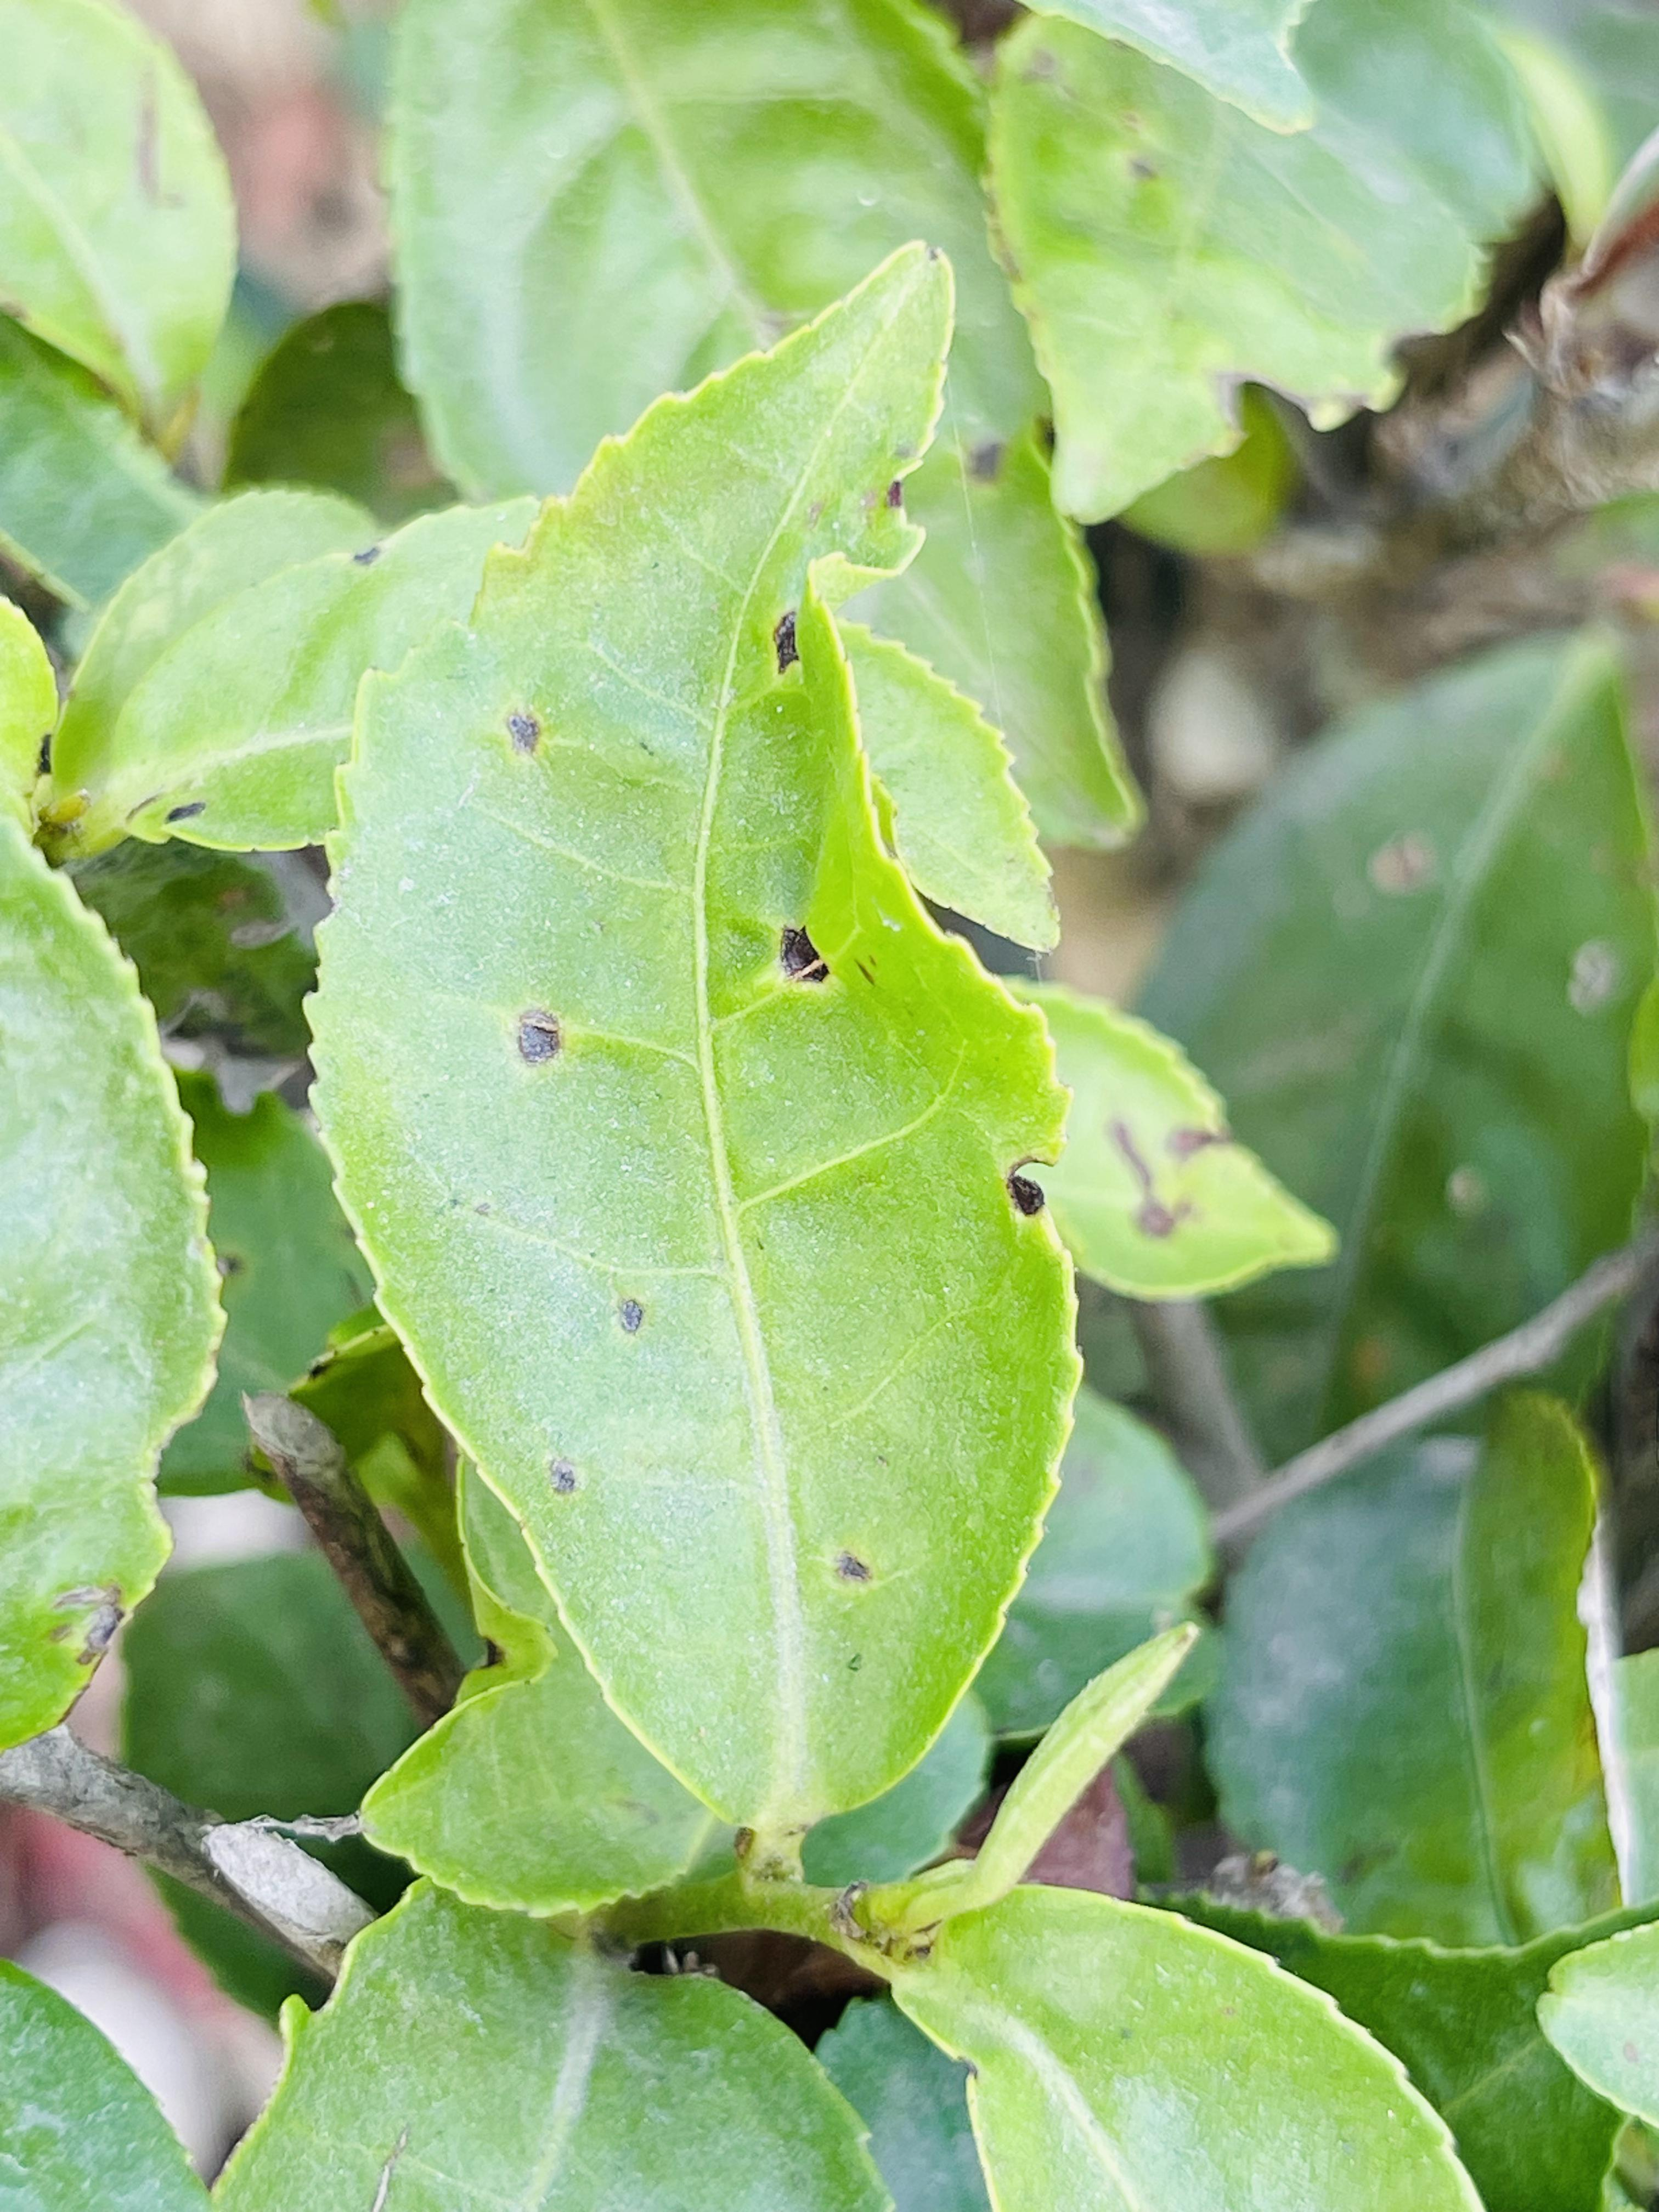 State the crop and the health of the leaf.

tea, helopeltis
